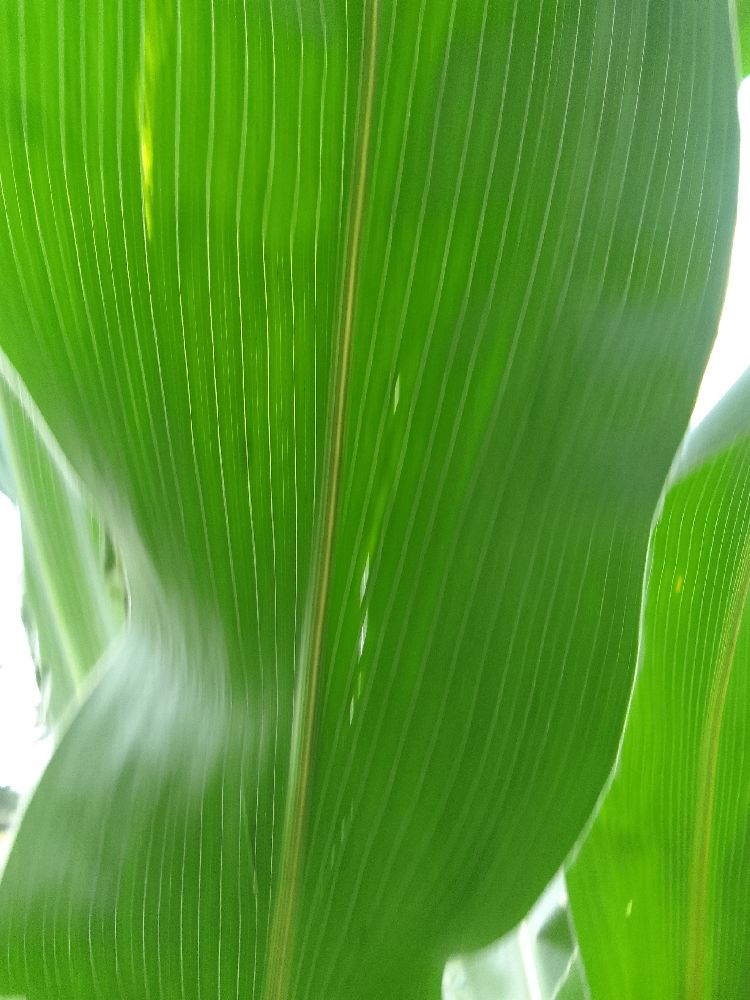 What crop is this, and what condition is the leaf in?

maize, healthy
